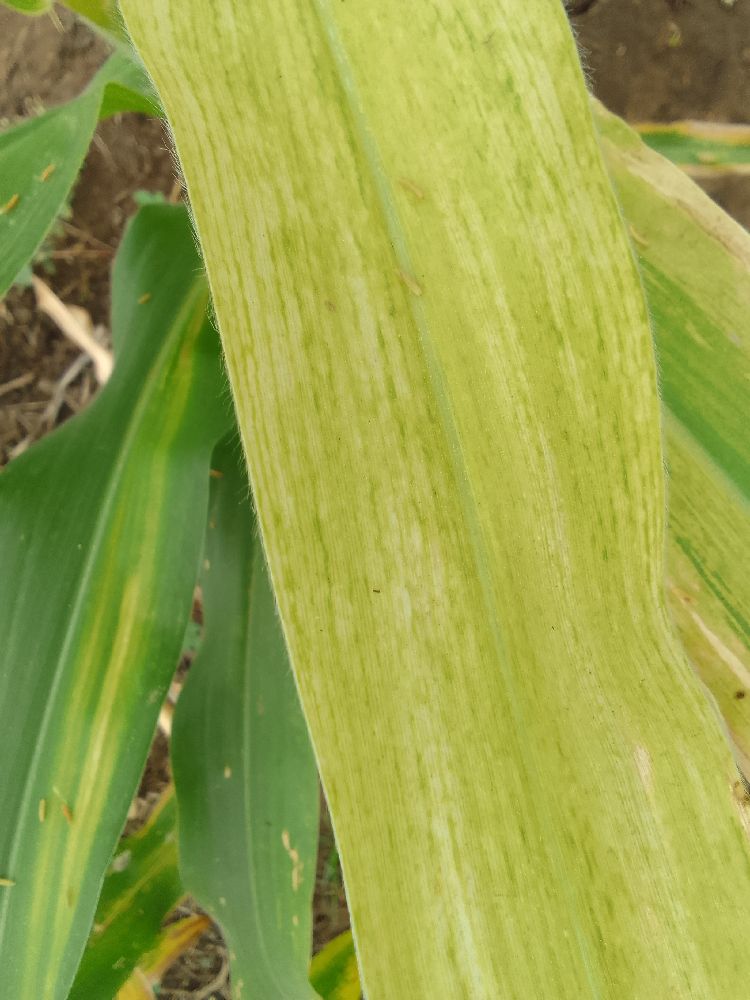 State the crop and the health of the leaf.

maize, maize lethal necrosis
